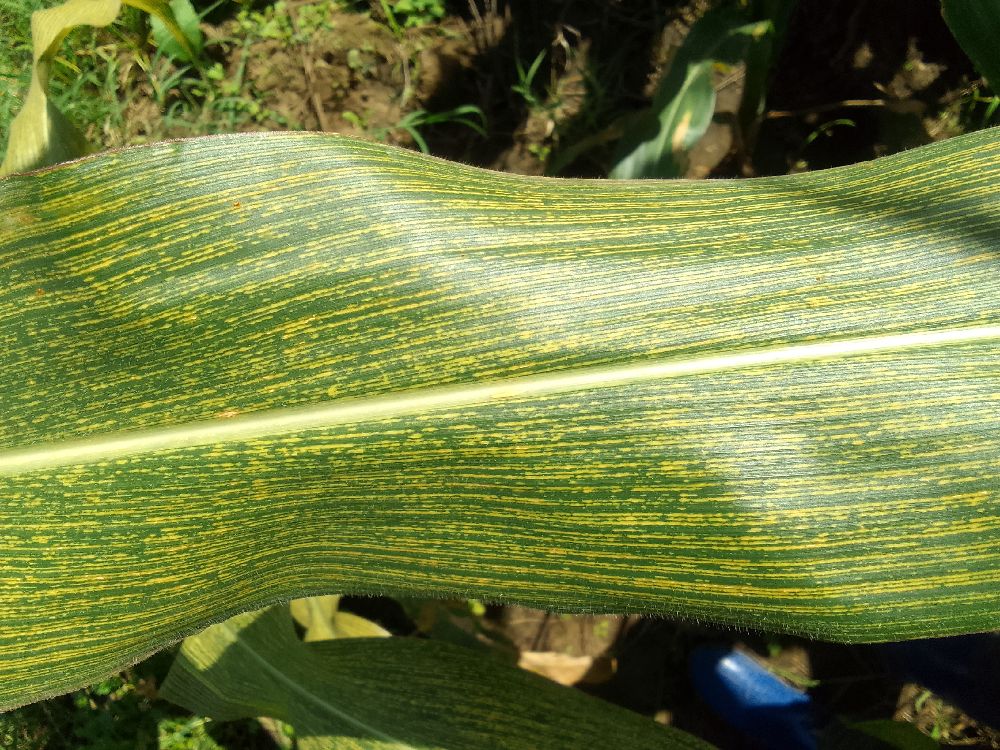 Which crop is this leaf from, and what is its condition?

maize, maize streak virus
